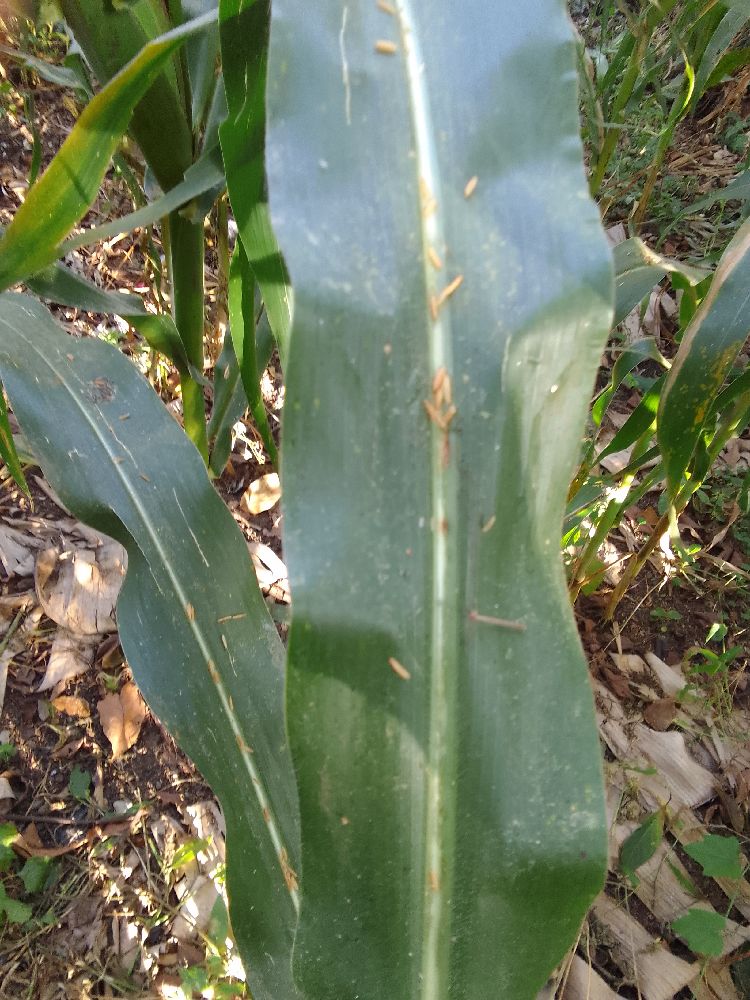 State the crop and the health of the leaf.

maize, healthy
